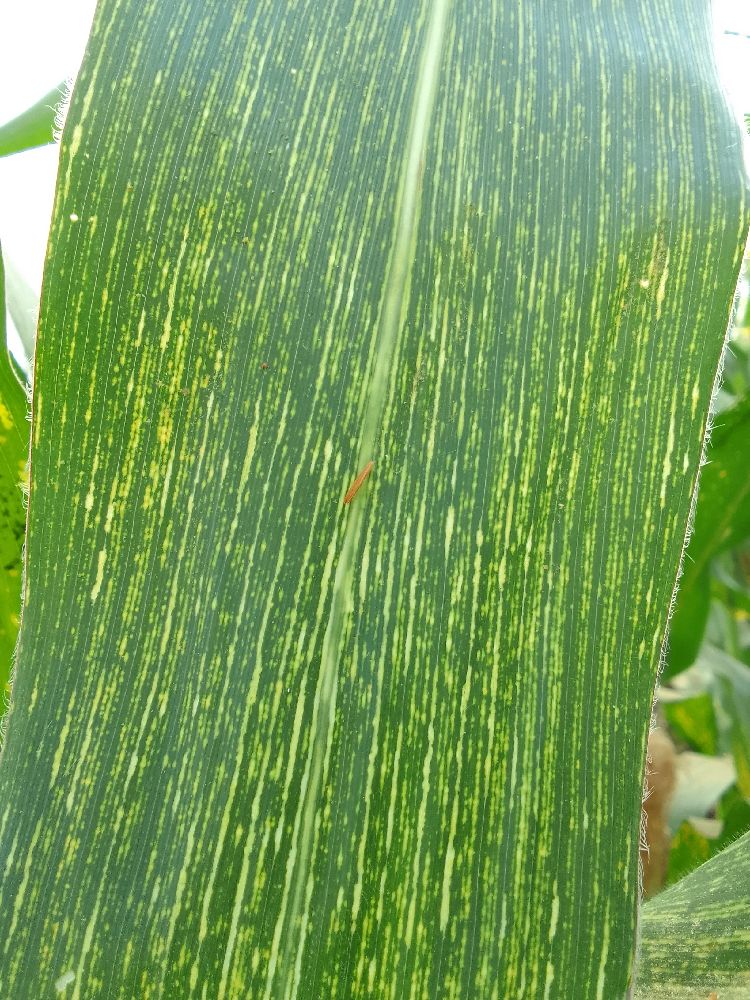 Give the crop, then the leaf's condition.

maize, maize streak virus
